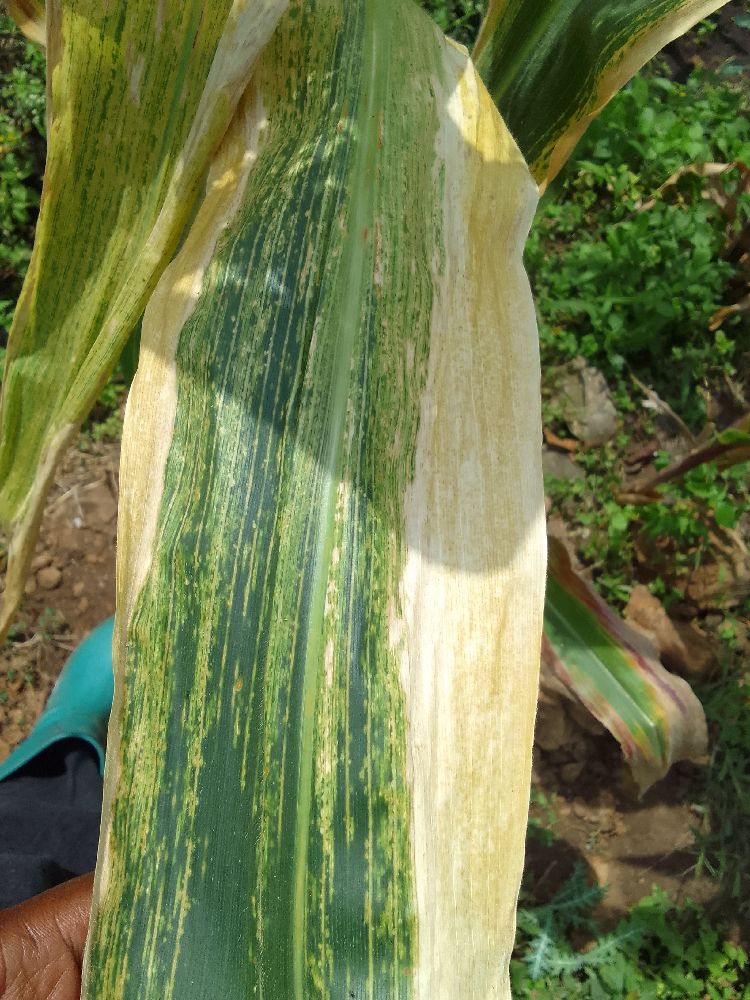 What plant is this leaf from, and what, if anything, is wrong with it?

maize, maize lethal necrosis
